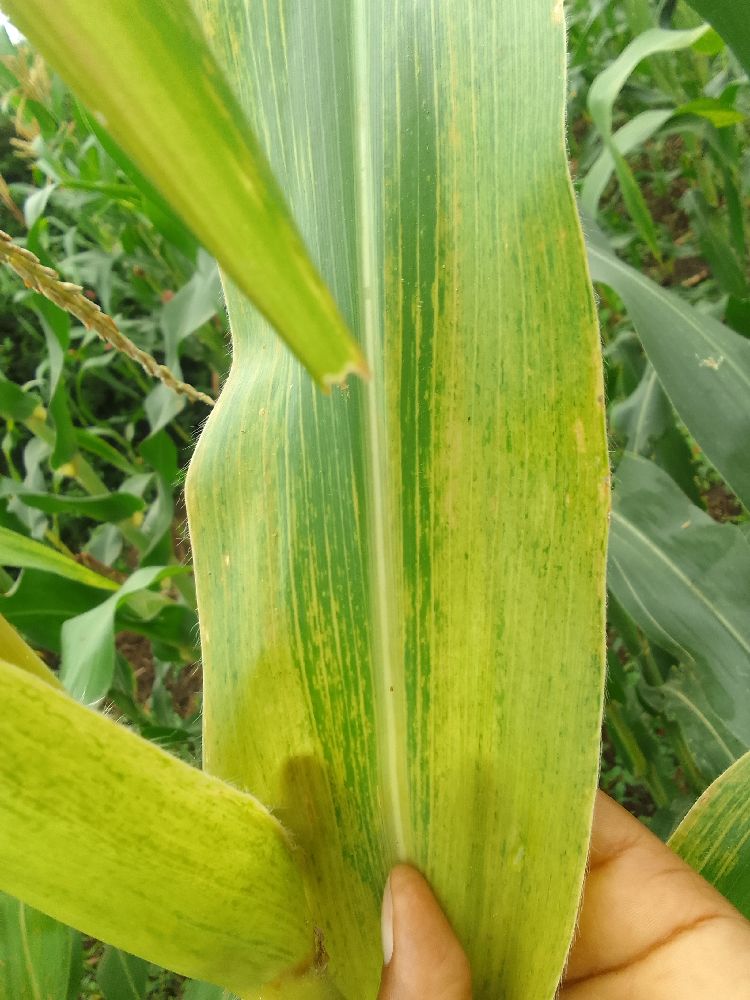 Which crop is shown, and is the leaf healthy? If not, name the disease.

maize, maize lethal necrosis
